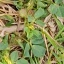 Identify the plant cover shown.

unstructured weed
